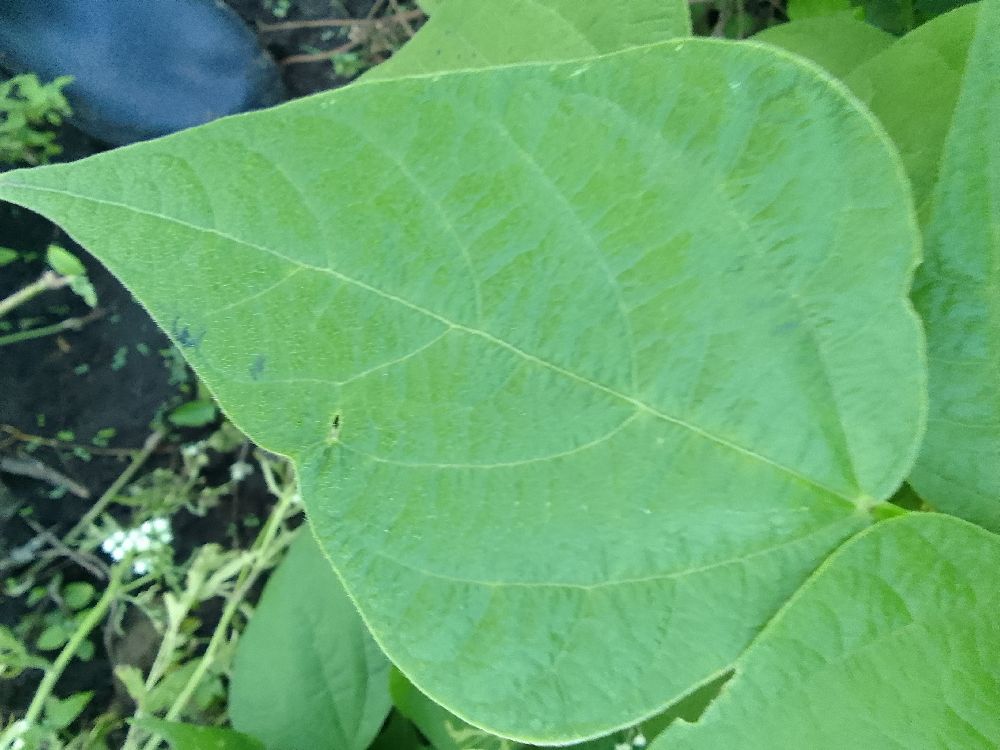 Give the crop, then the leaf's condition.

common bean, healthy
